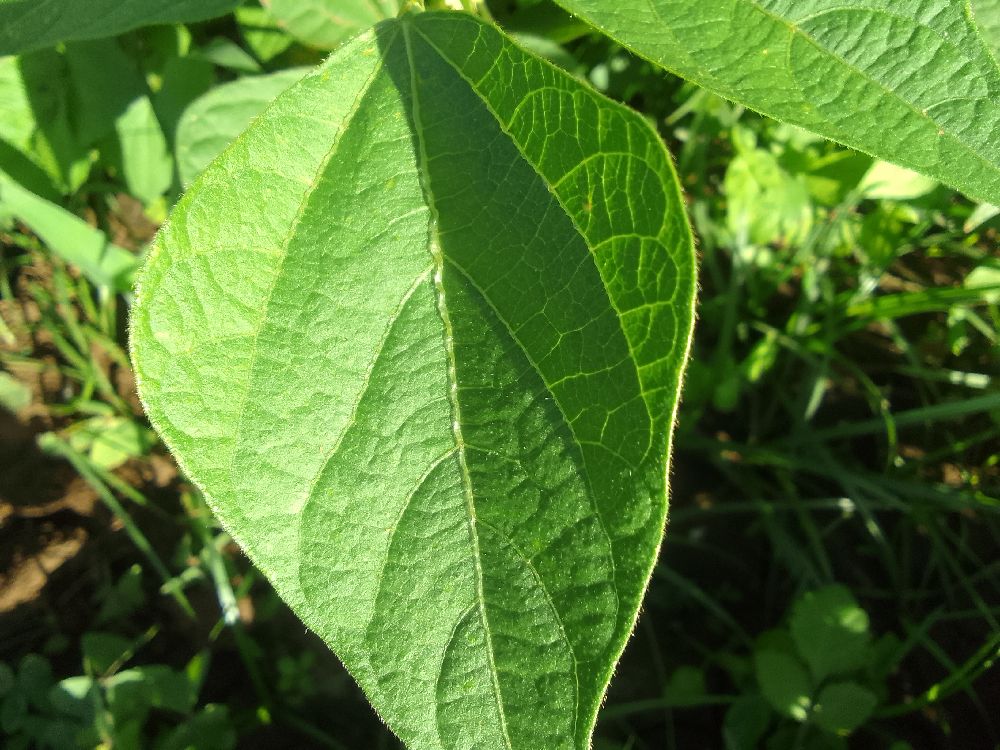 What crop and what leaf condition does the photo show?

common bean, healthy
